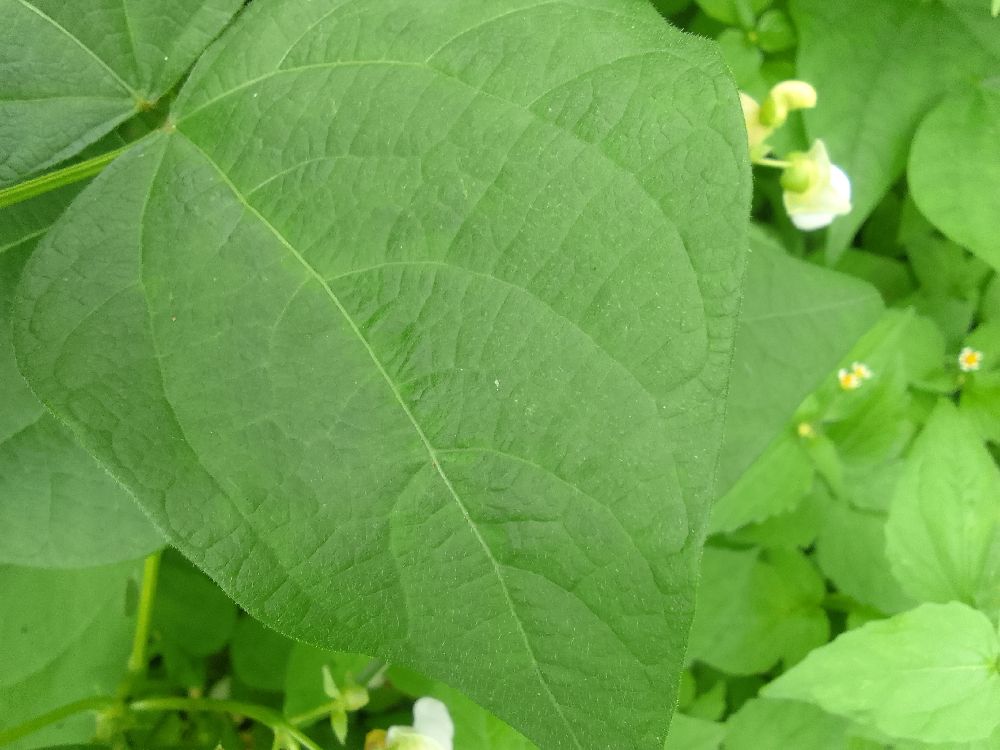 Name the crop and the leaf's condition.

common bean, healthy
